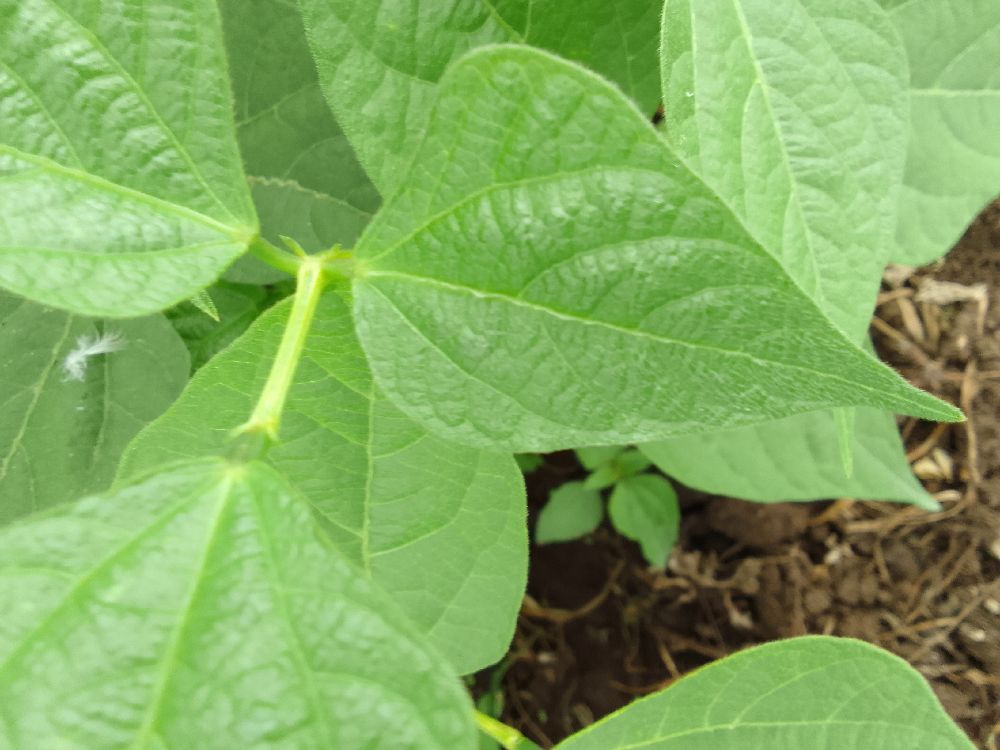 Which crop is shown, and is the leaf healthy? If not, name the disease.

common bean, healthy
